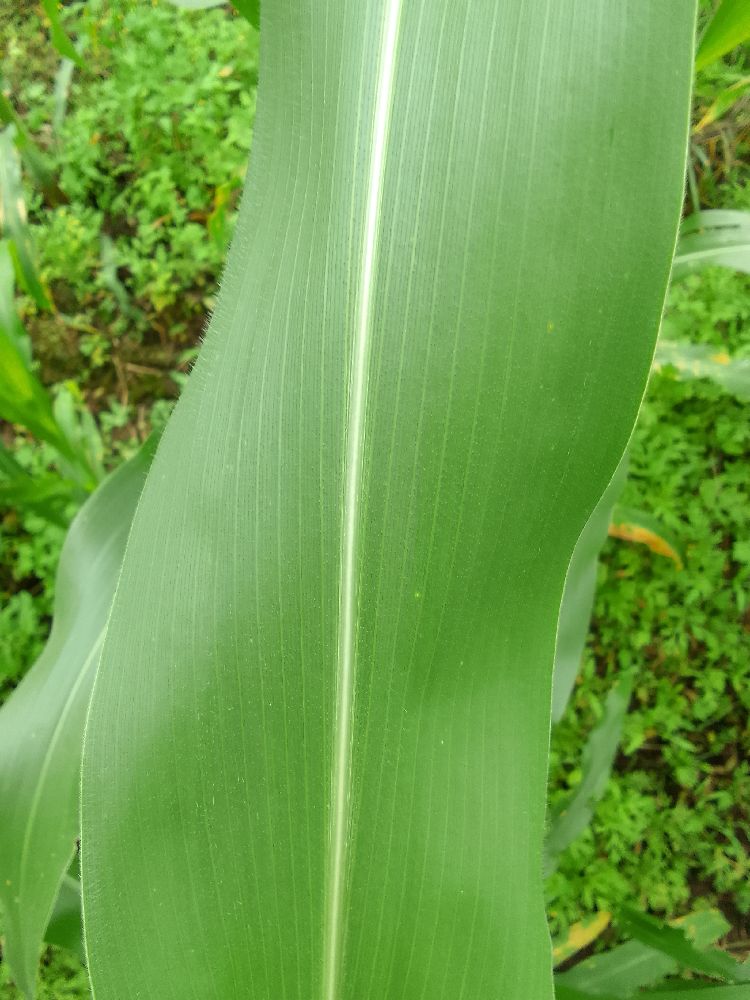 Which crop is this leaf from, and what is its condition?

maize, healthy
